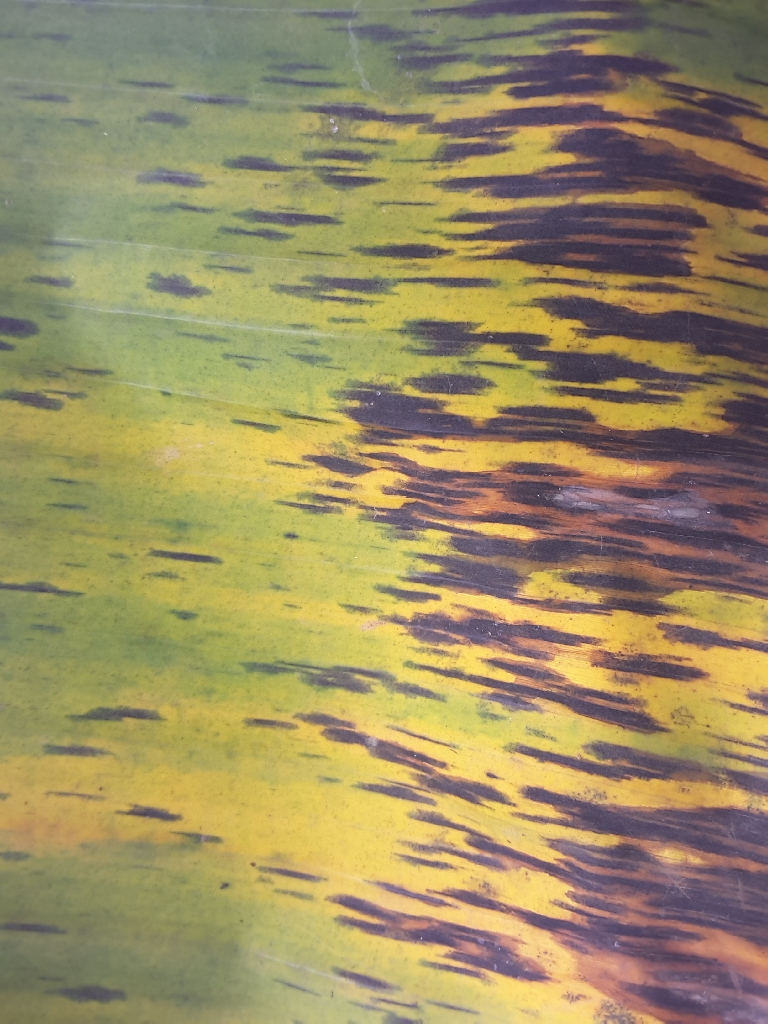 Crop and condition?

banana, black sigatoka
